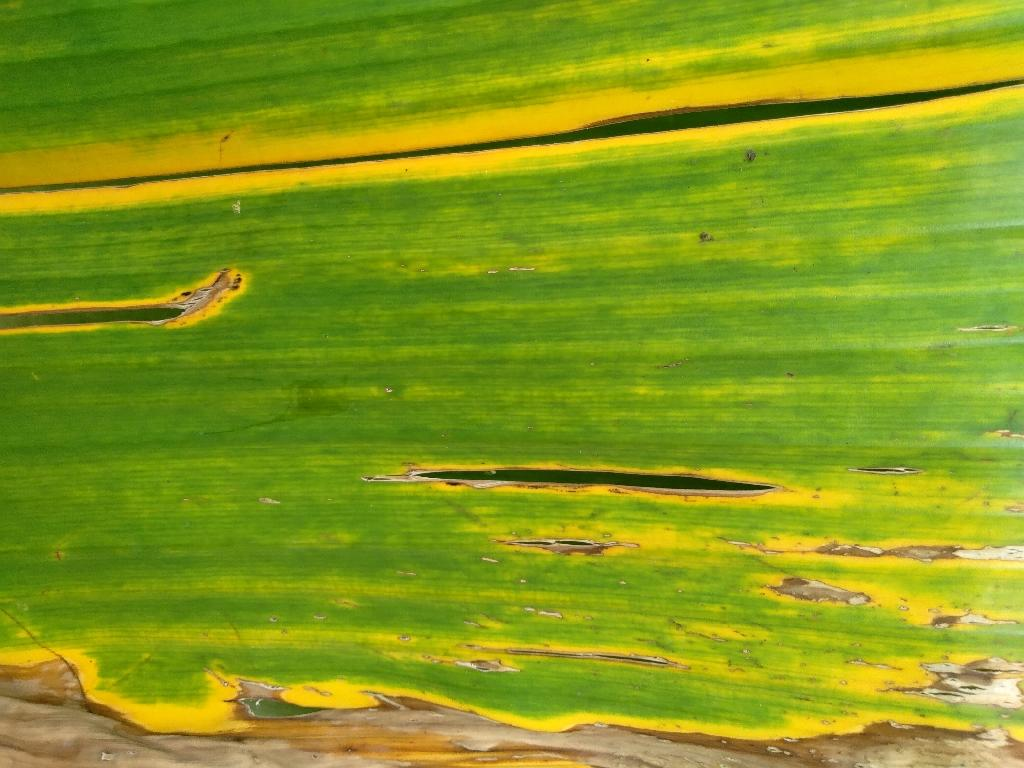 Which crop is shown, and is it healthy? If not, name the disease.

banana, fusarium wilt race 1
